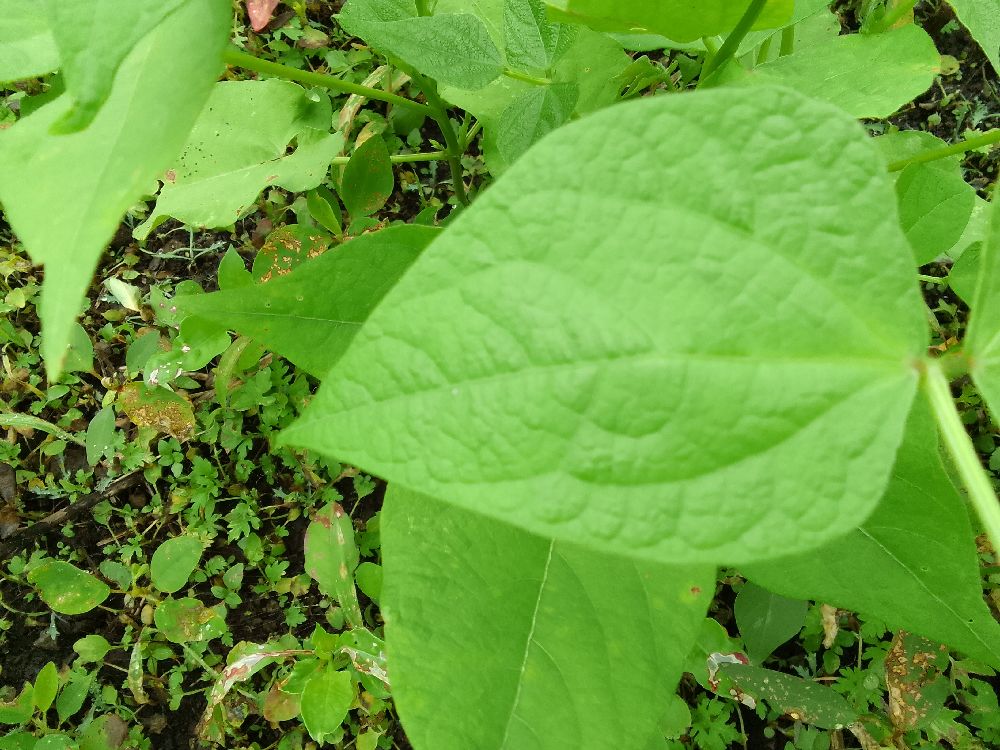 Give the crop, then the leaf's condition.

common bean, healthy
